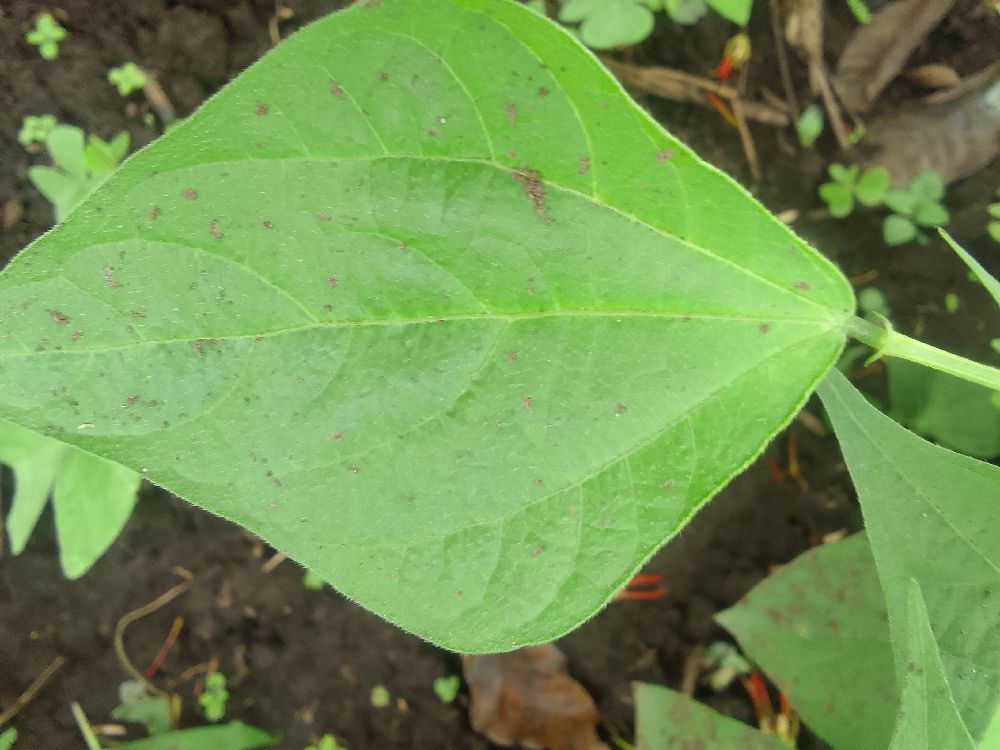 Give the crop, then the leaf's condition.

common bean, healthy
